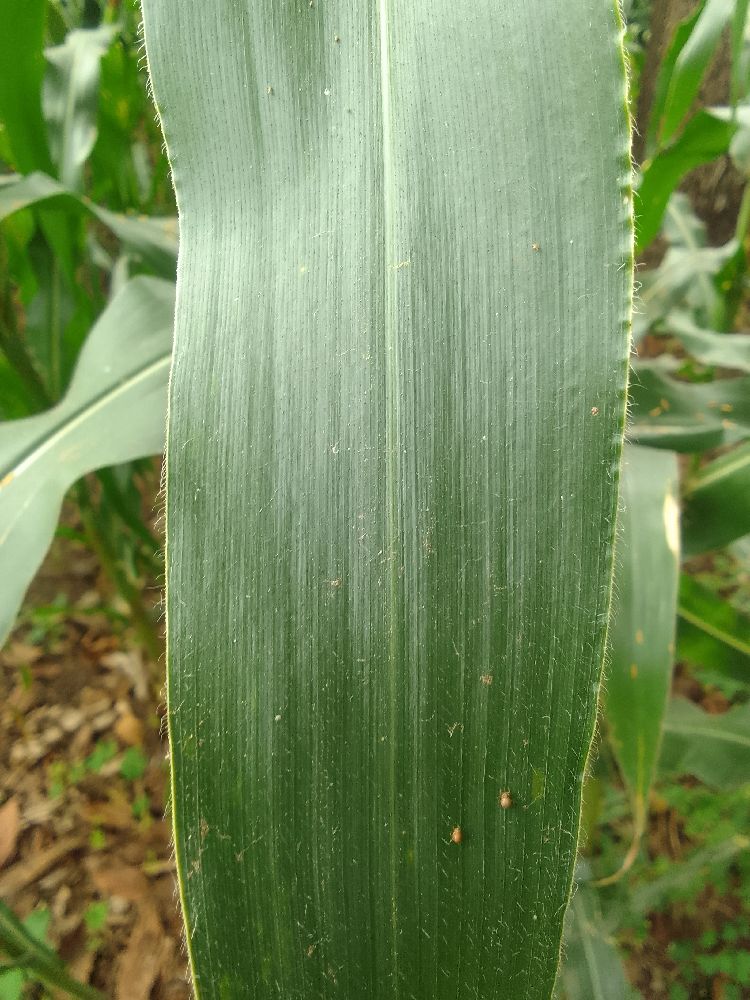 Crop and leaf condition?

maize, healthy
